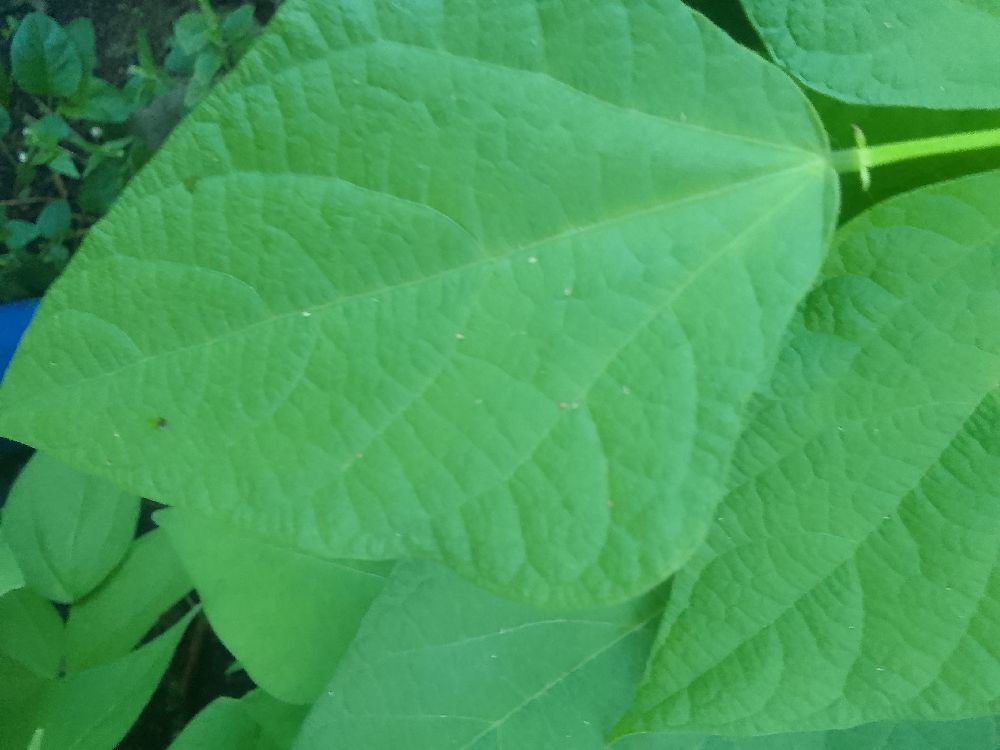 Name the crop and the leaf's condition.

common bean, healthy
